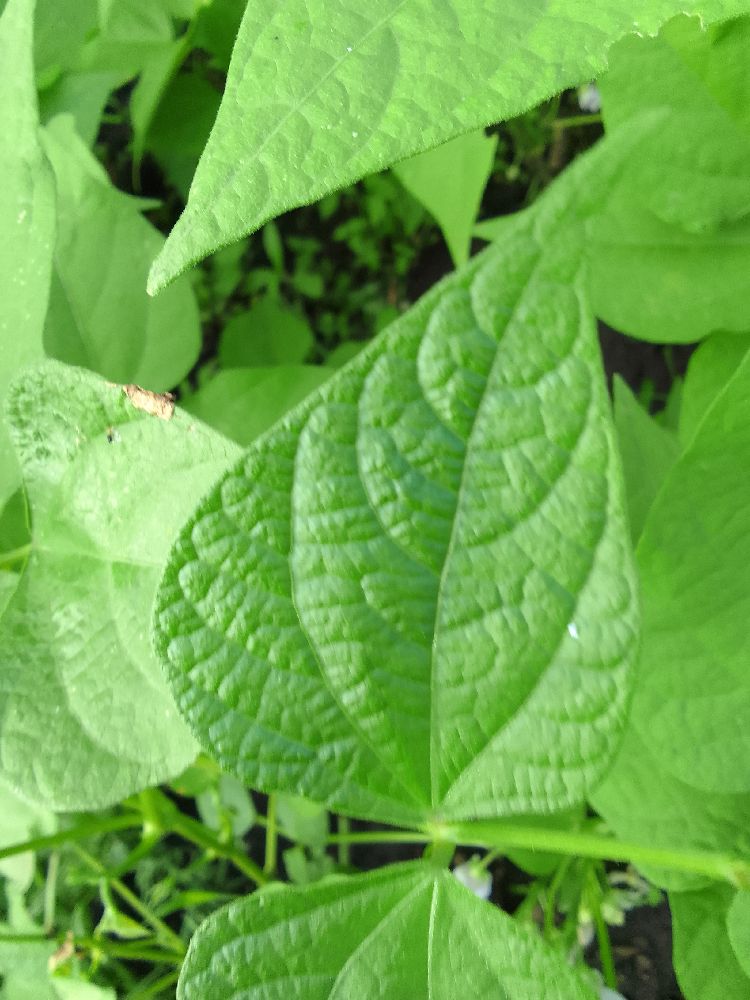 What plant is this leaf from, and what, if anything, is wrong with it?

common bean, healthy
